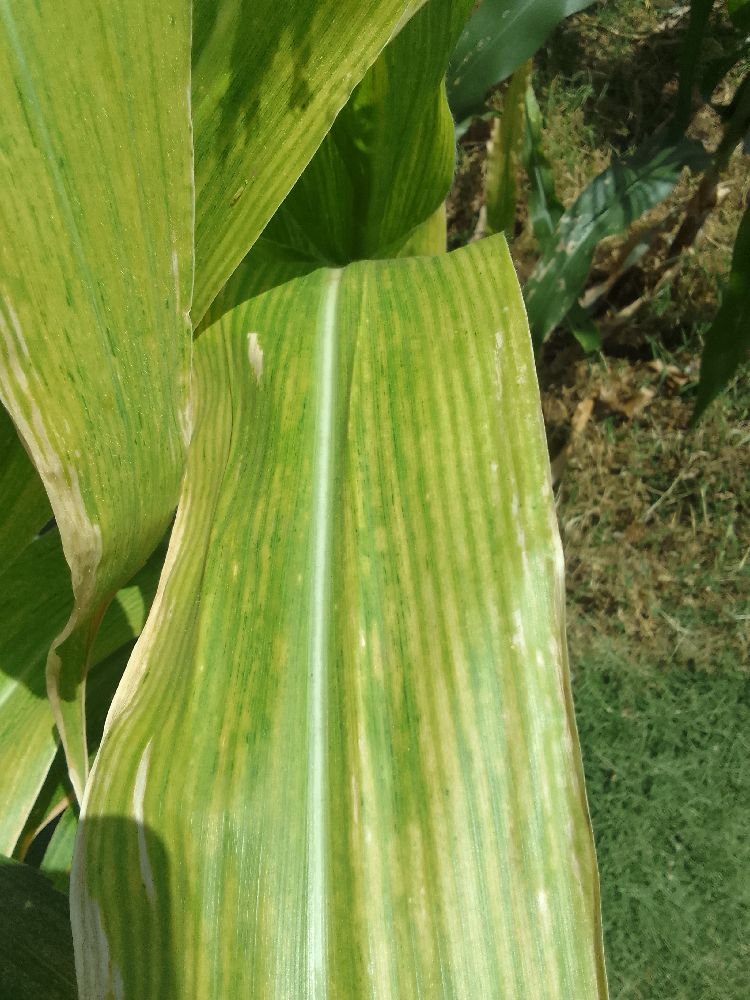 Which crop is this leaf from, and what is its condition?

maize, maize lethal necrosis
